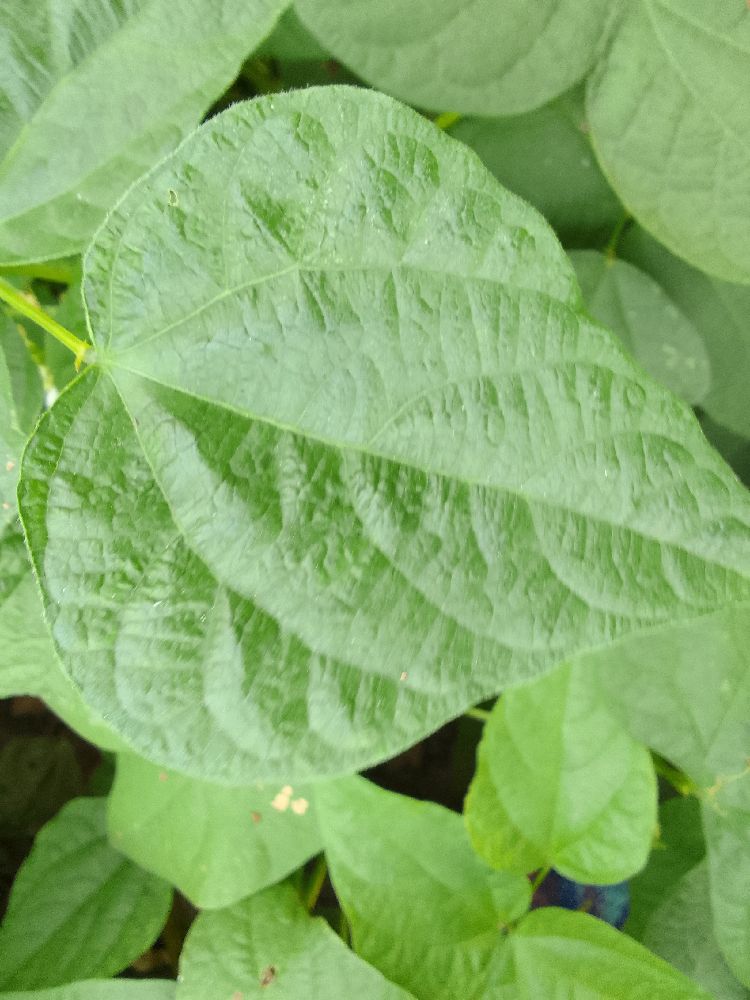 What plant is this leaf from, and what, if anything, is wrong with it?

common bean, healthy
